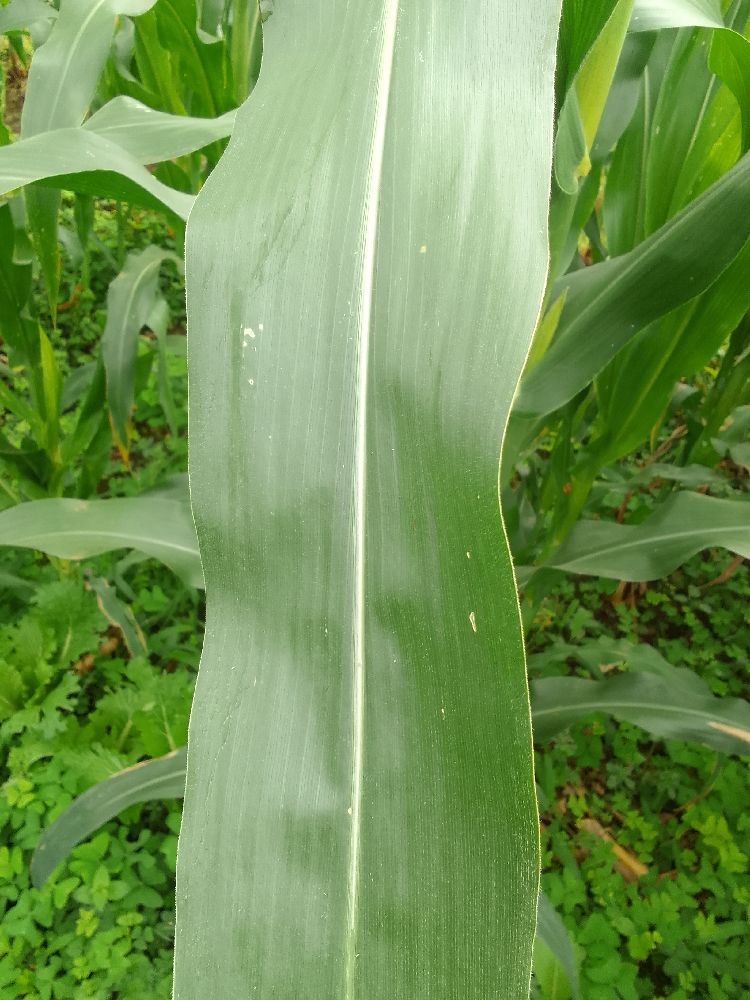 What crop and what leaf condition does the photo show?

maize, healthy
